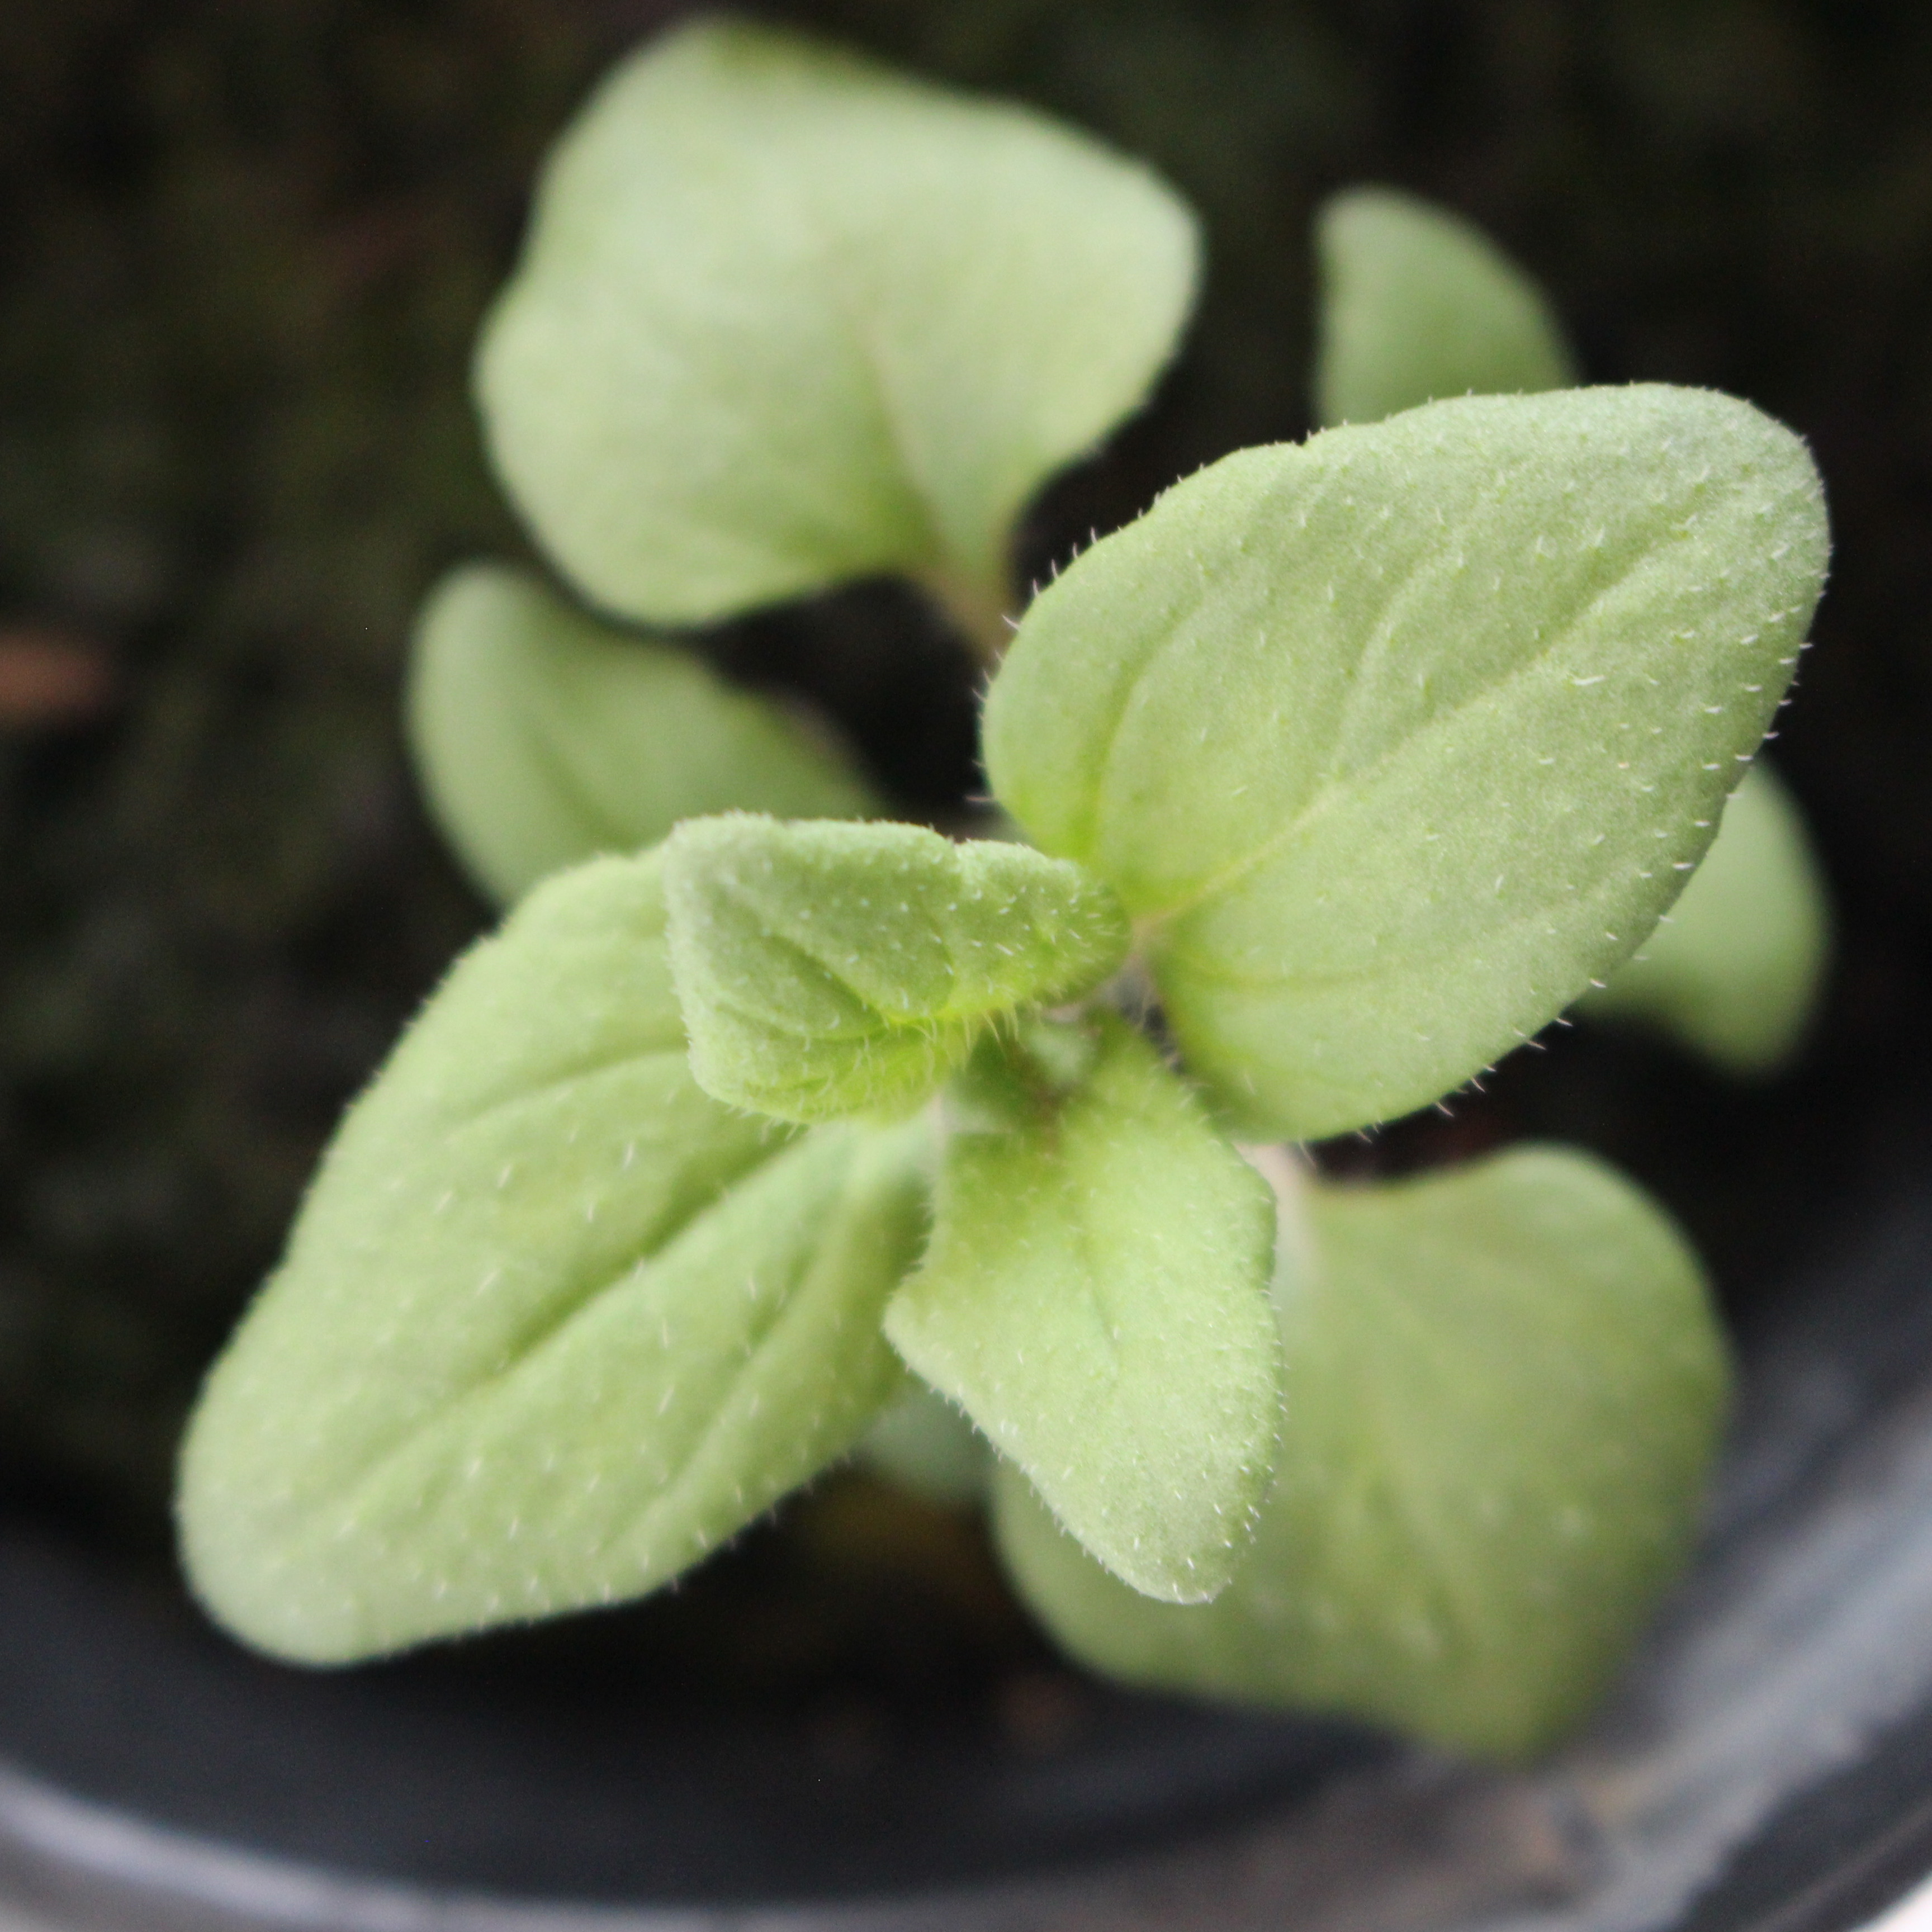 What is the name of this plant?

Veronica persica
